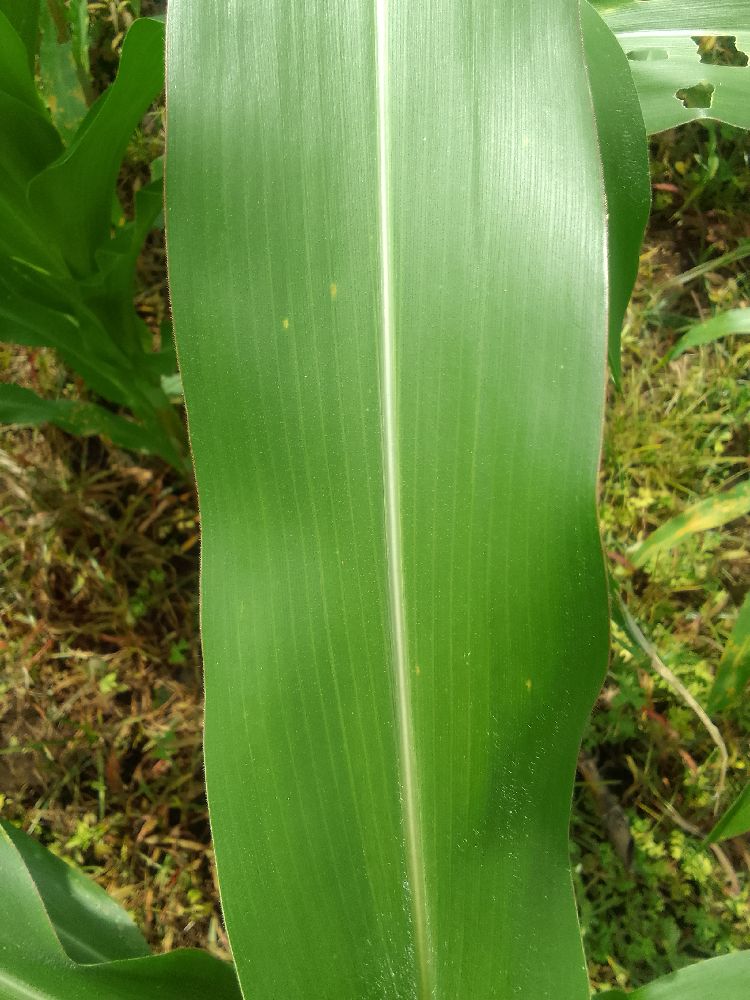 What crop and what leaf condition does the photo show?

maize, healthy
